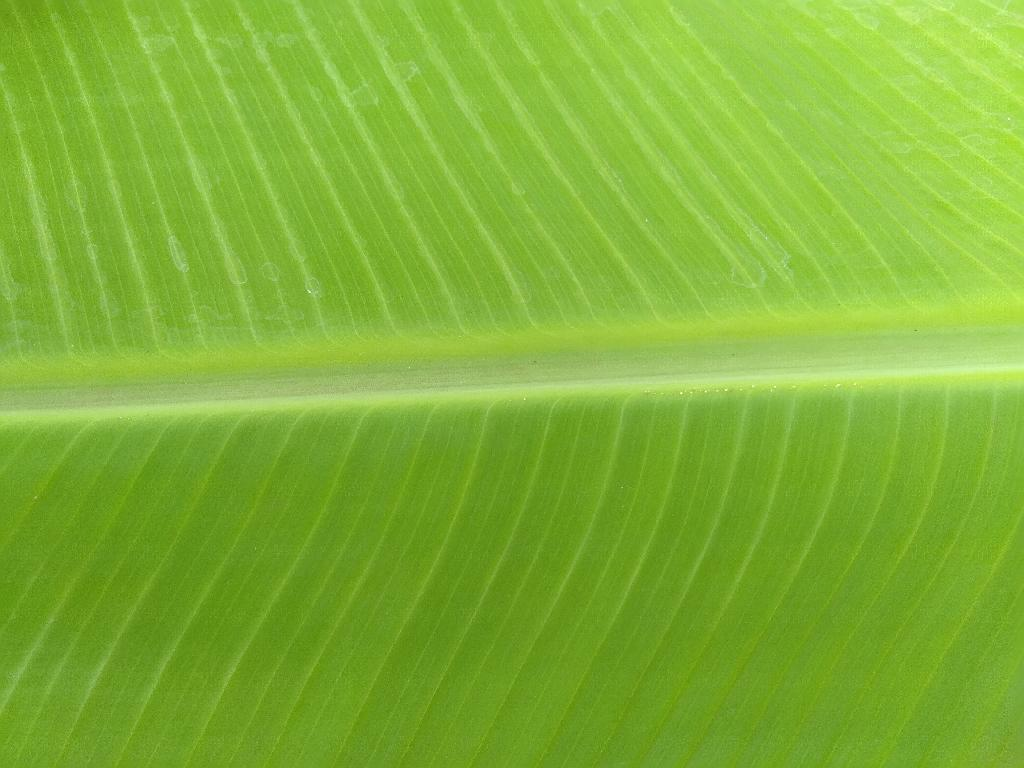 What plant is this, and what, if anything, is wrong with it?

banana, healthy
